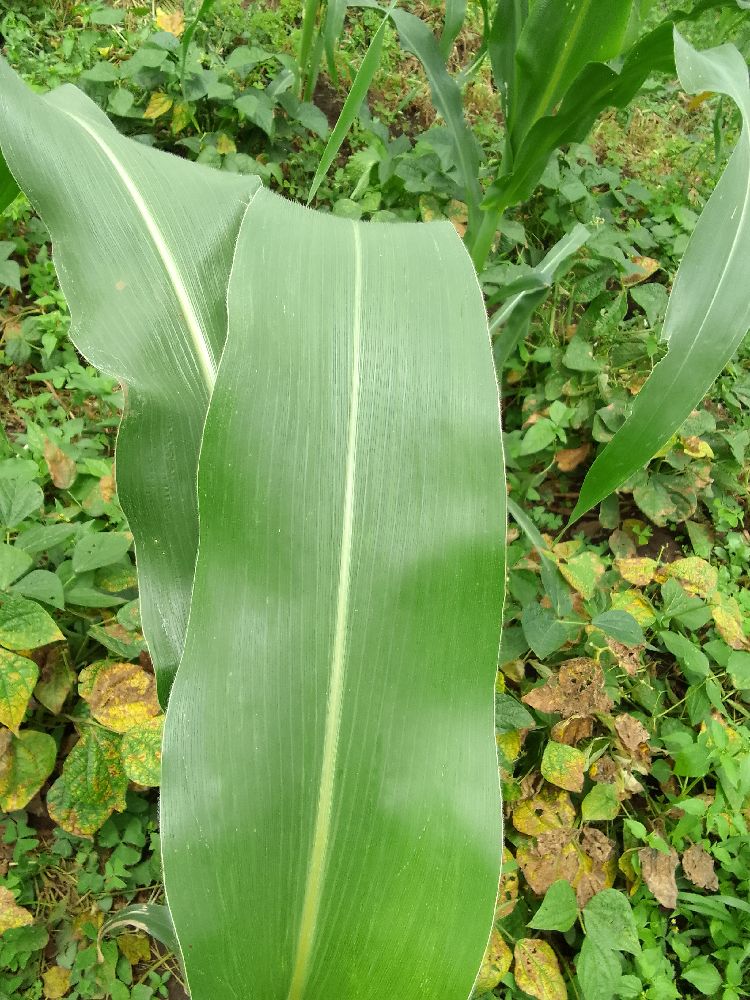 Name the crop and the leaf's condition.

maize, healthy
